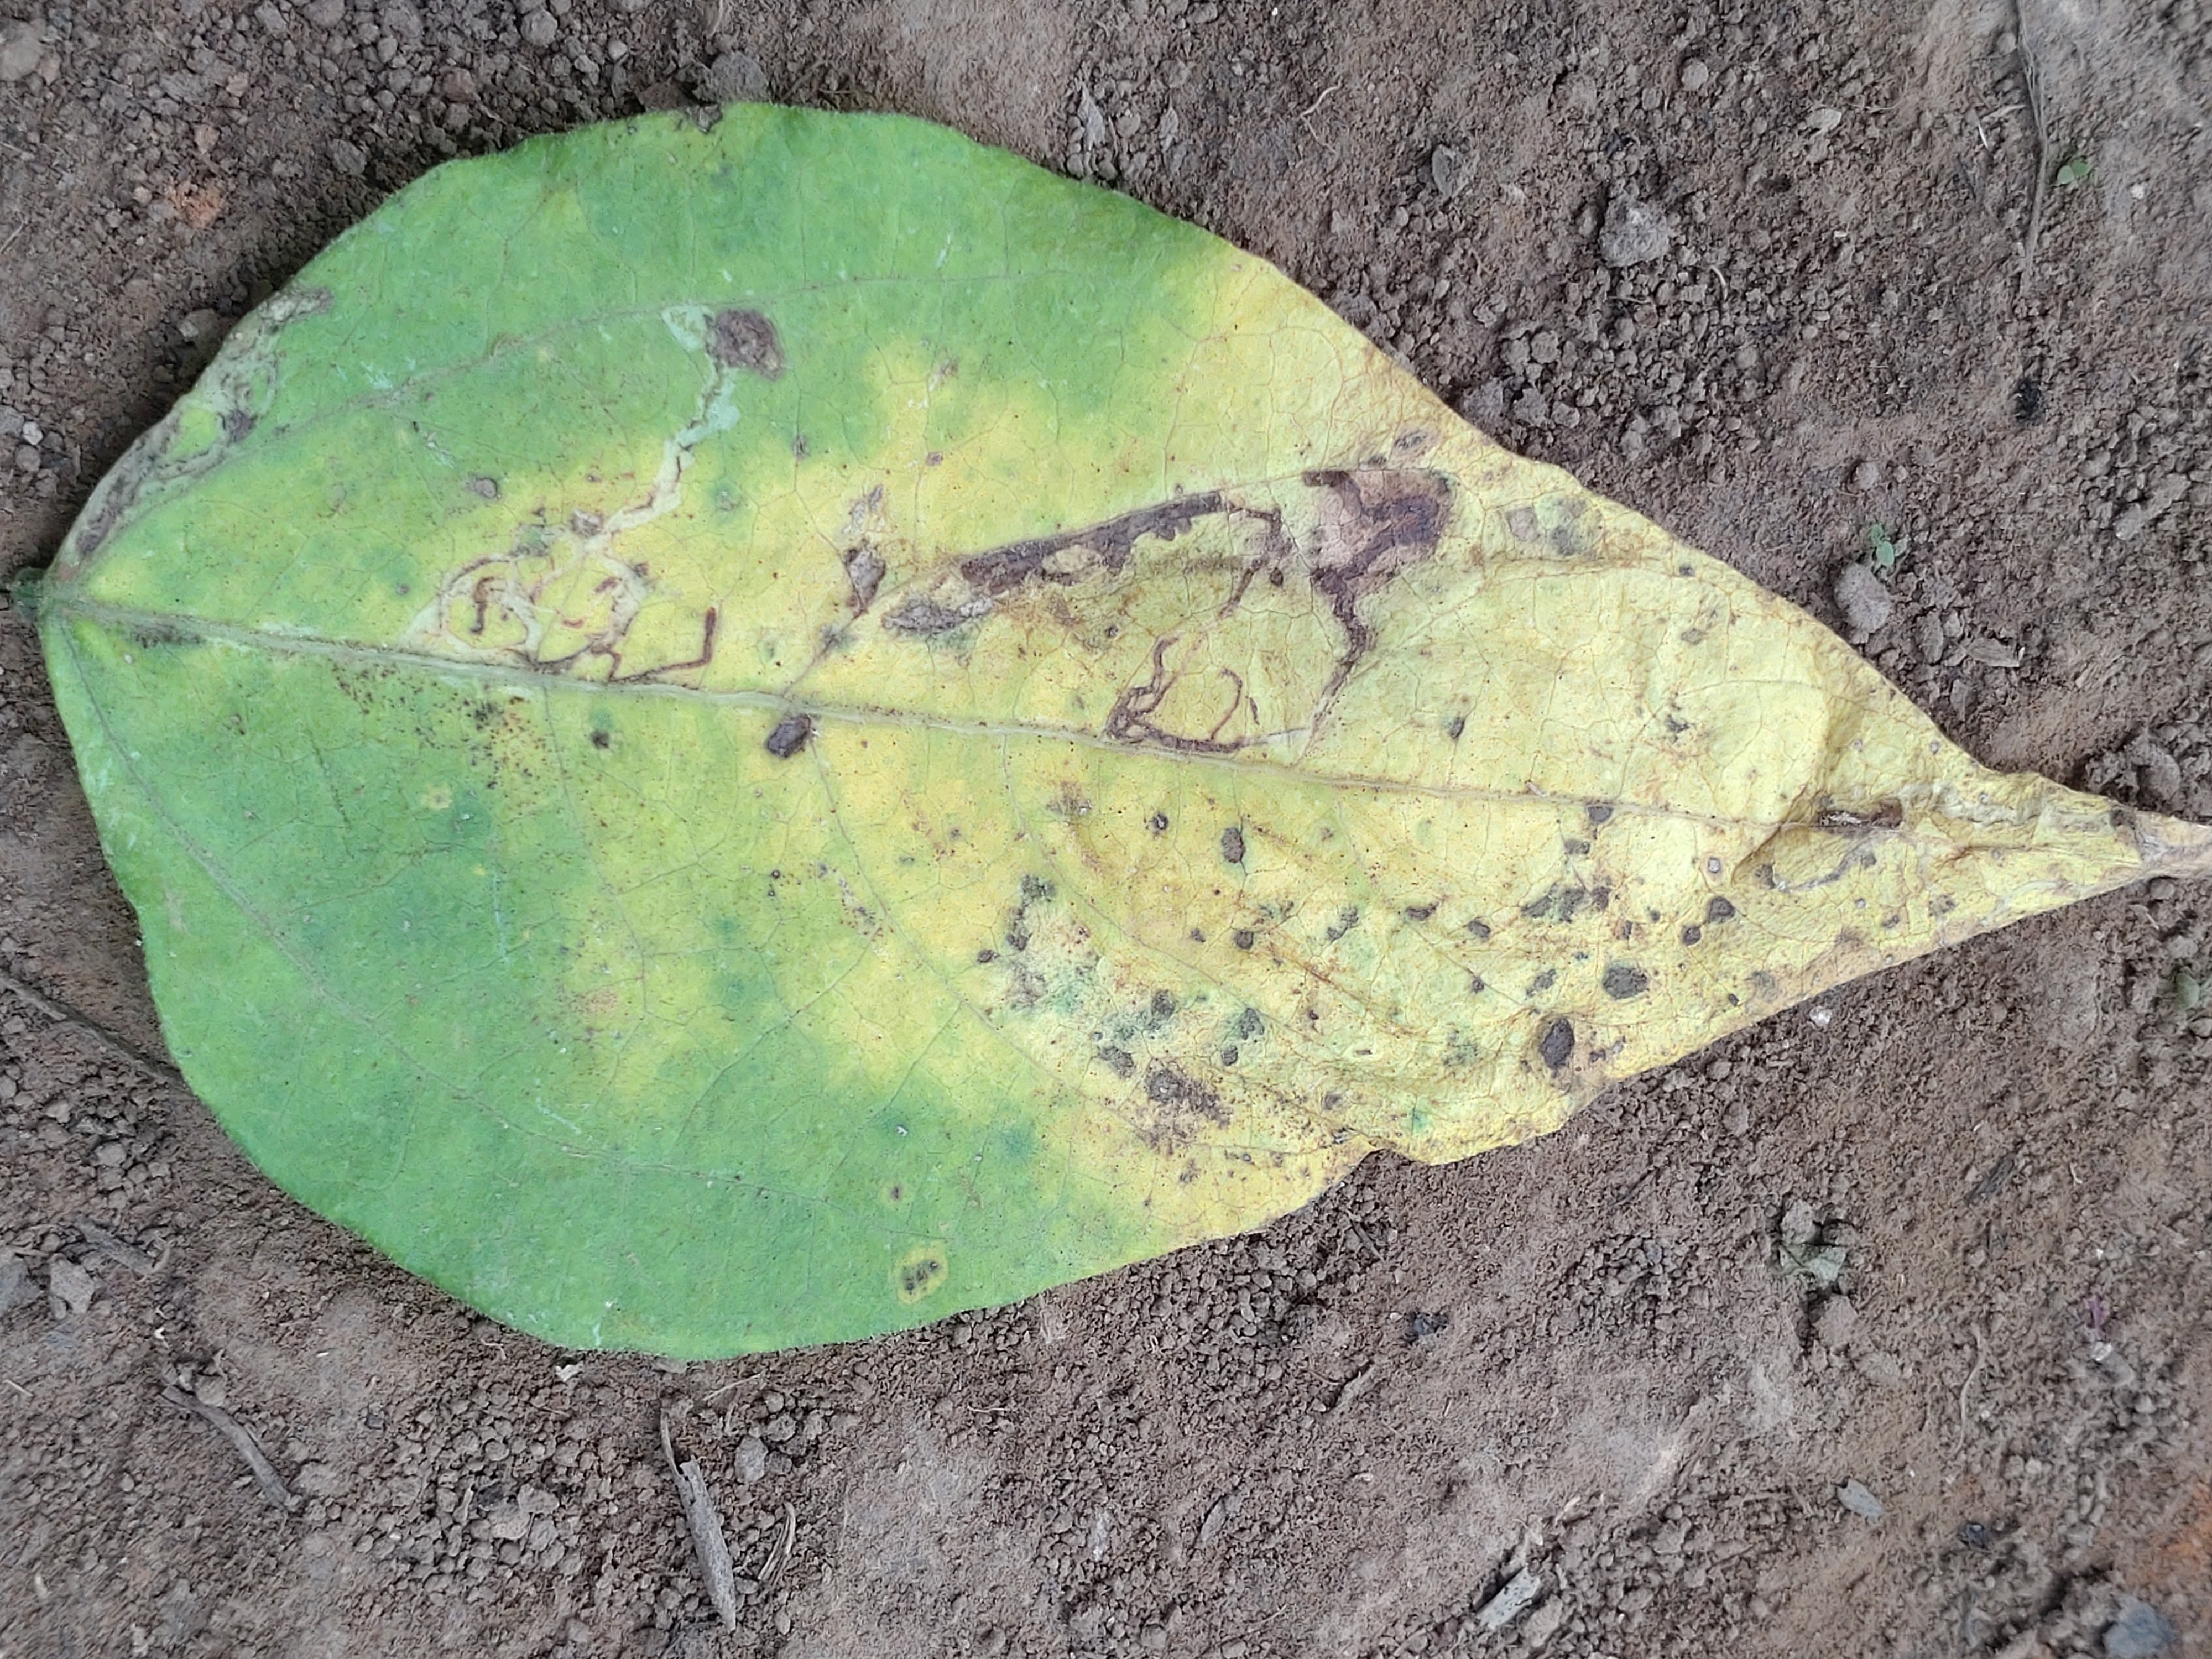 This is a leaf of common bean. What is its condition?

anthracnose
